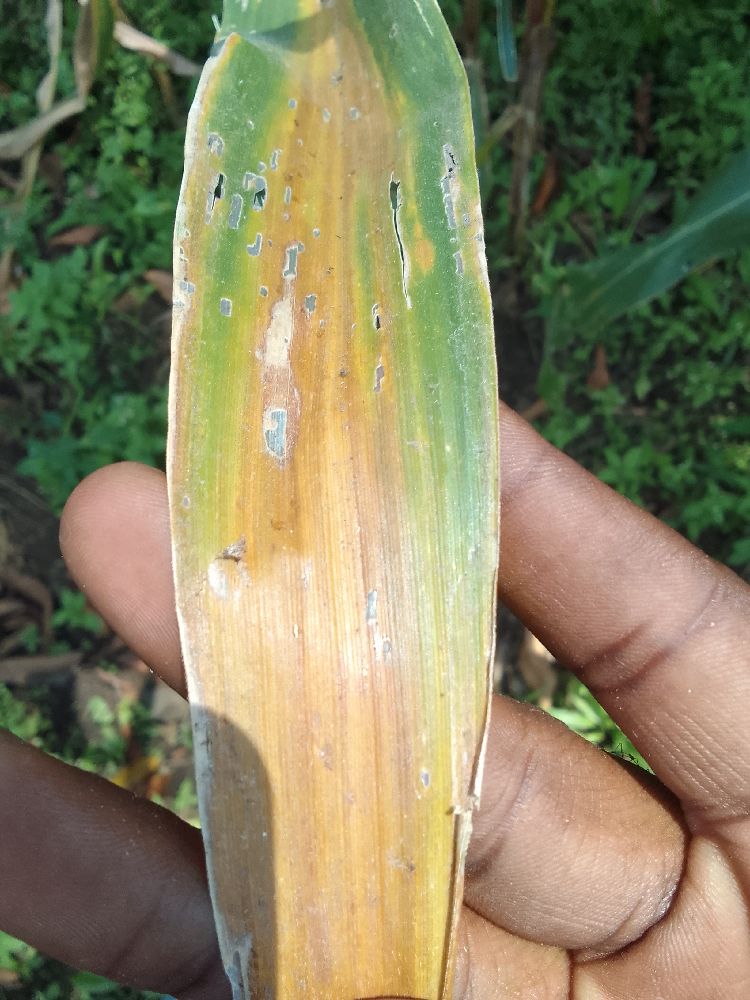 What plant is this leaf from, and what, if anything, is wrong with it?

maize, maize lethal necrosis
